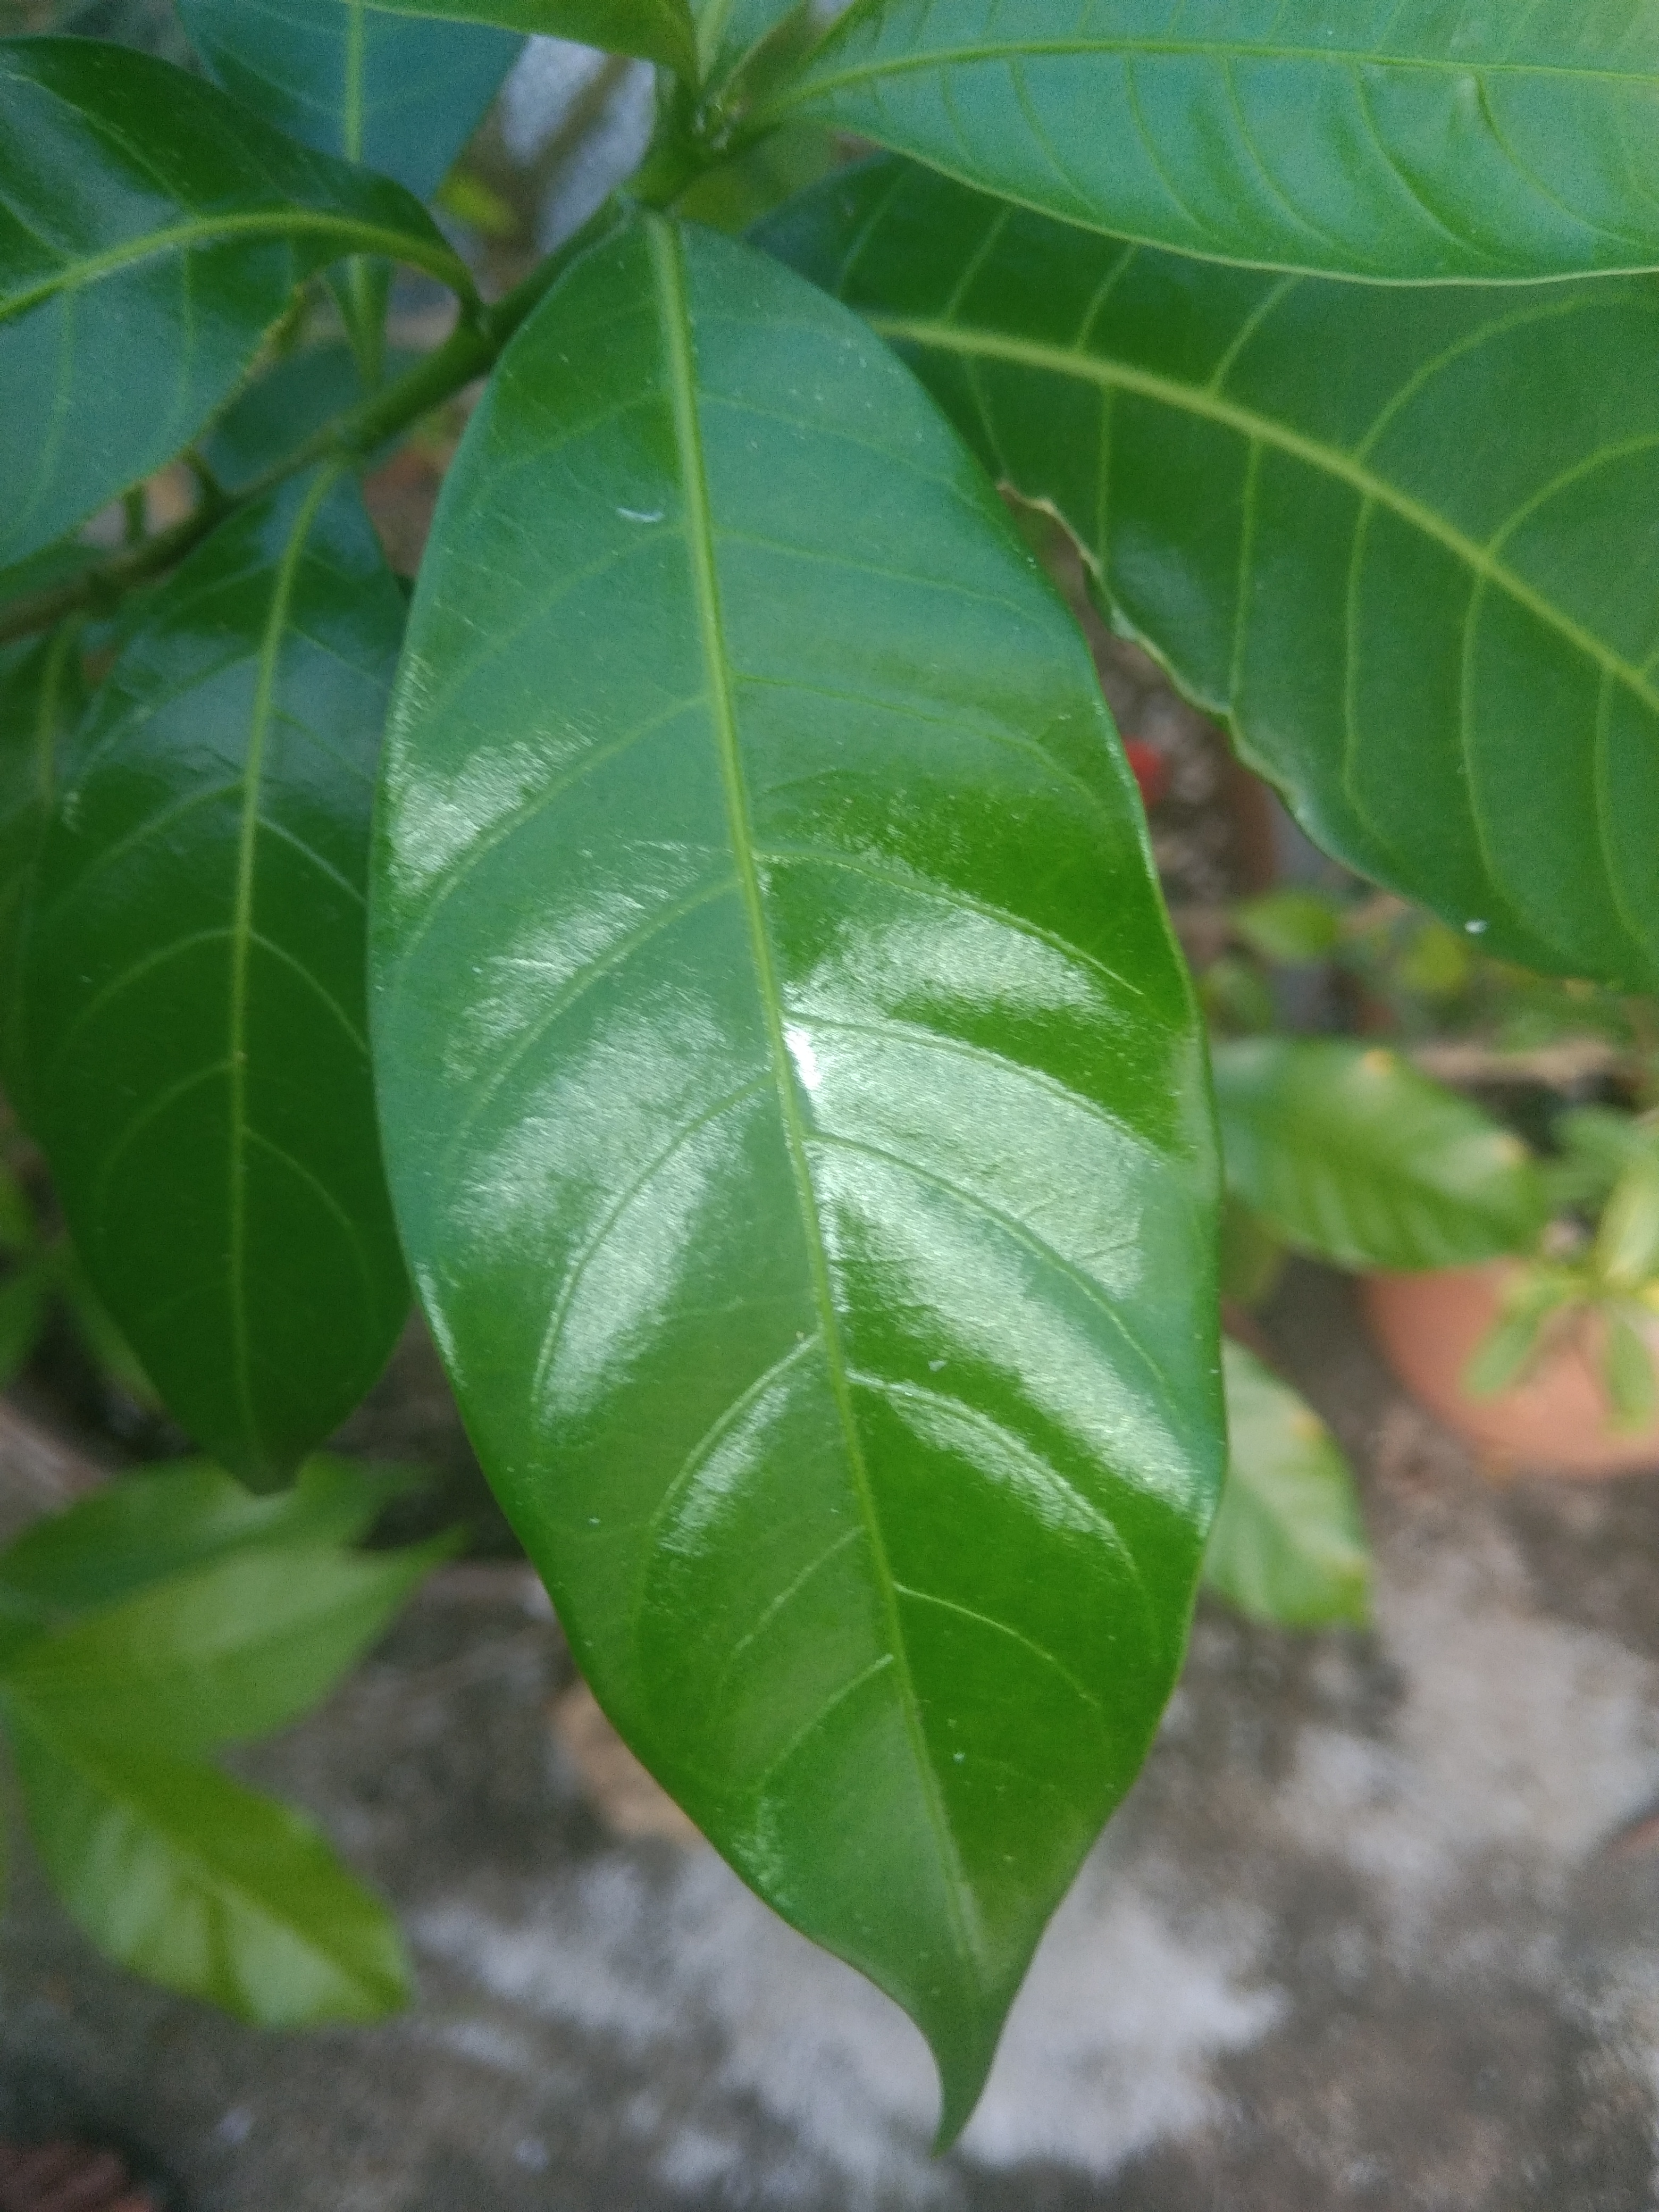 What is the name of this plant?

togor
